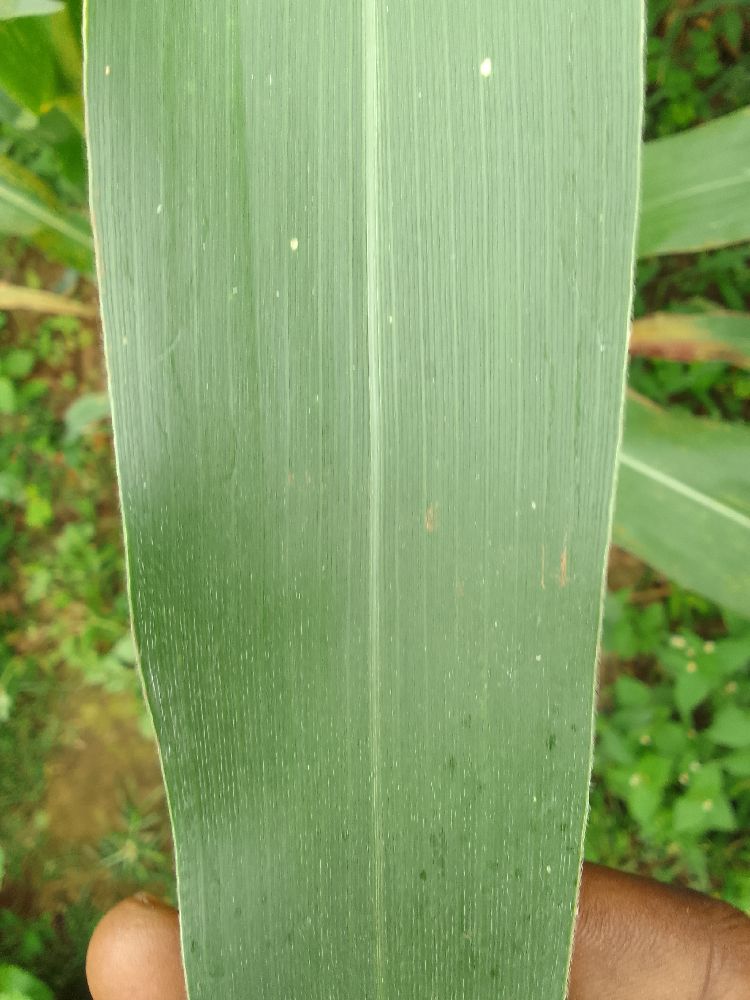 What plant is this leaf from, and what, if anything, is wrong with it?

maize, healthy
